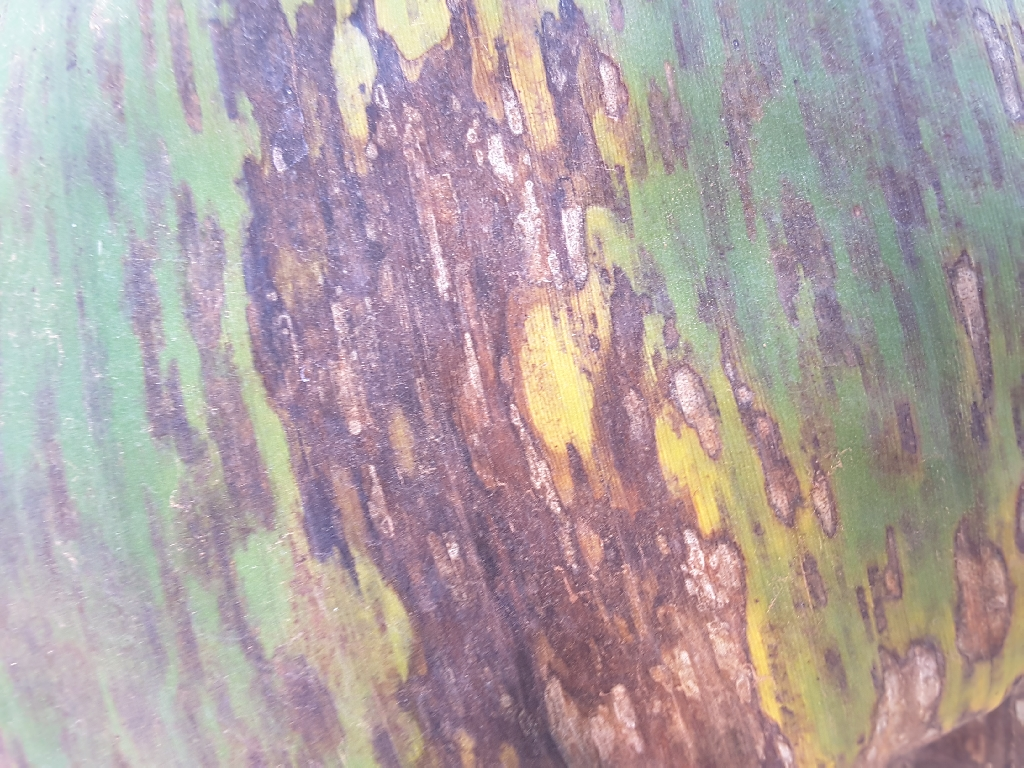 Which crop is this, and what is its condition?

banana, black sigatoka
